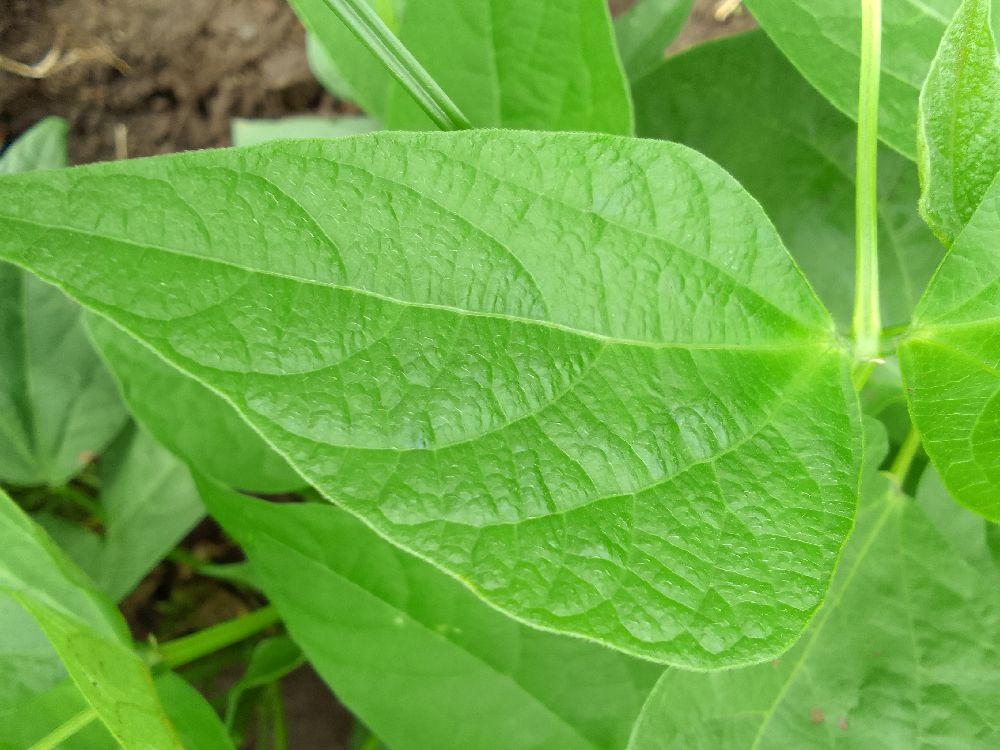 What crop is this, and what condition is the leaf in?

common bean, healthy
